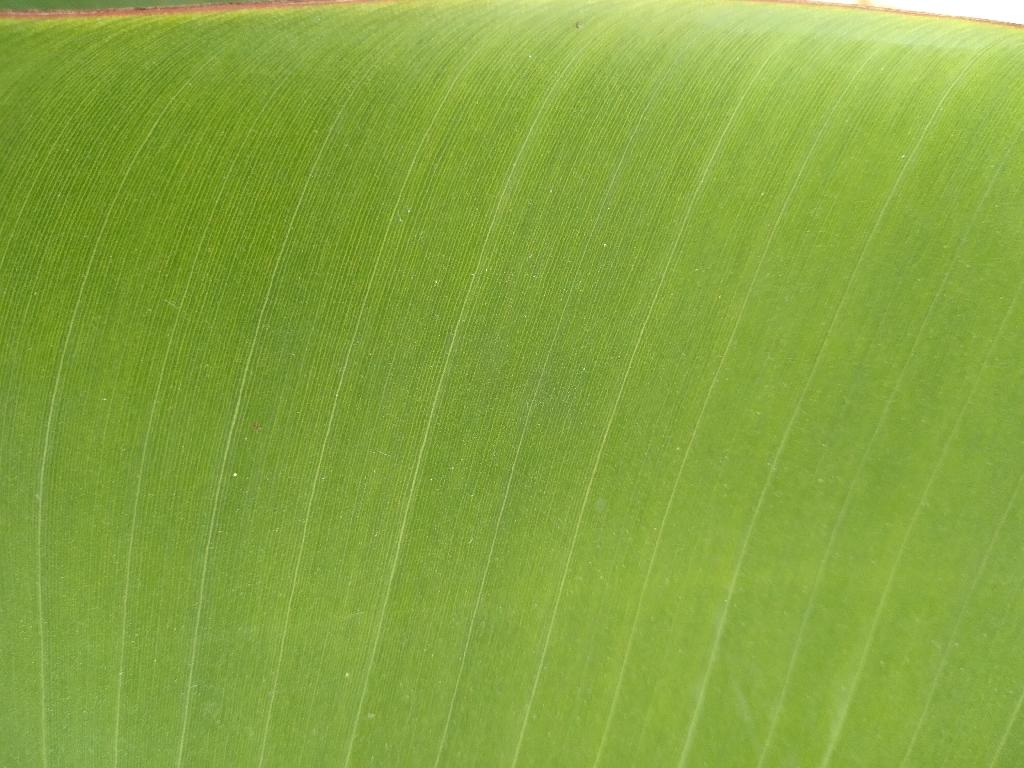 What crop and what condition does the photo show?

banana, healthy
